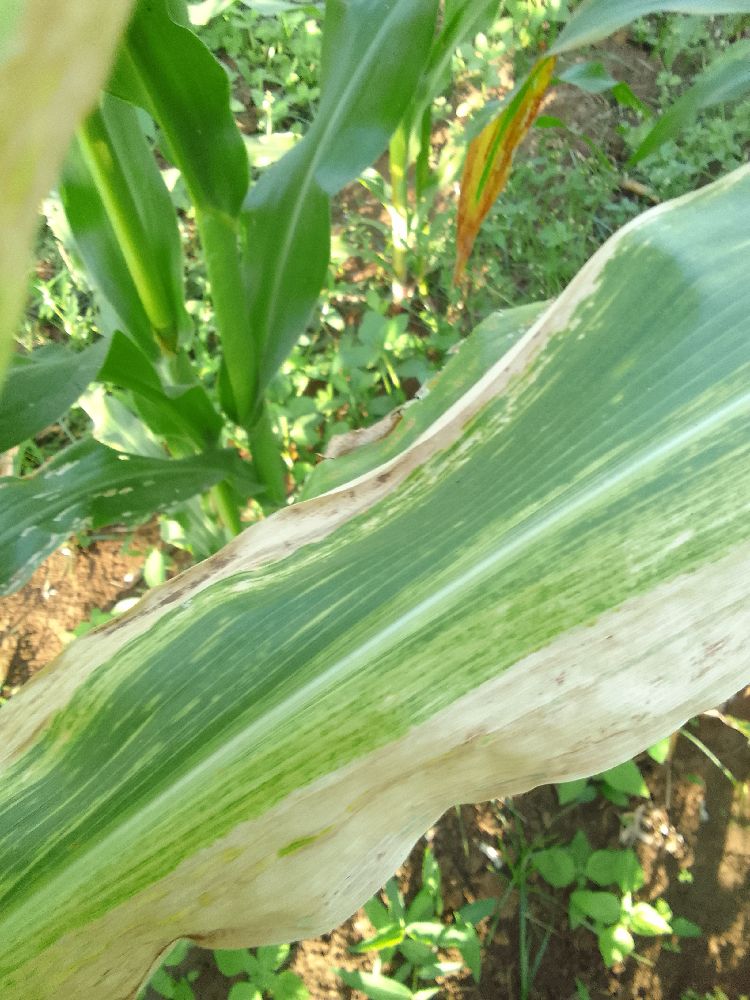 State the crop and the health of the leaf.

maize, maize lethal necrosis
